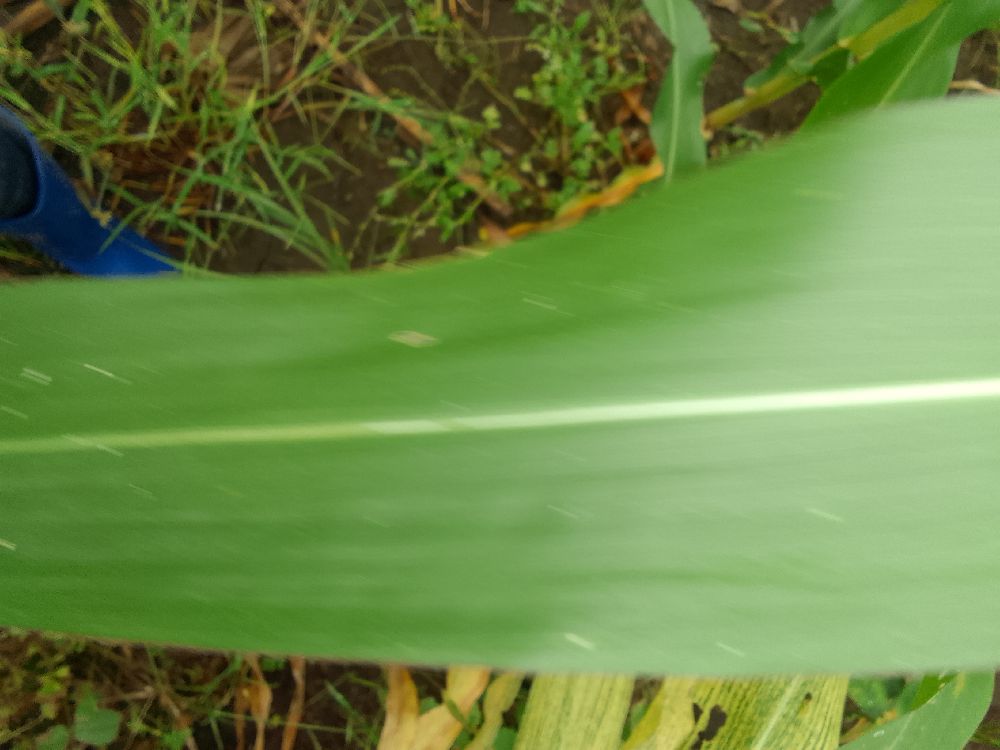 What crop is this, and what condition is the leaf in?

maize, healthy
